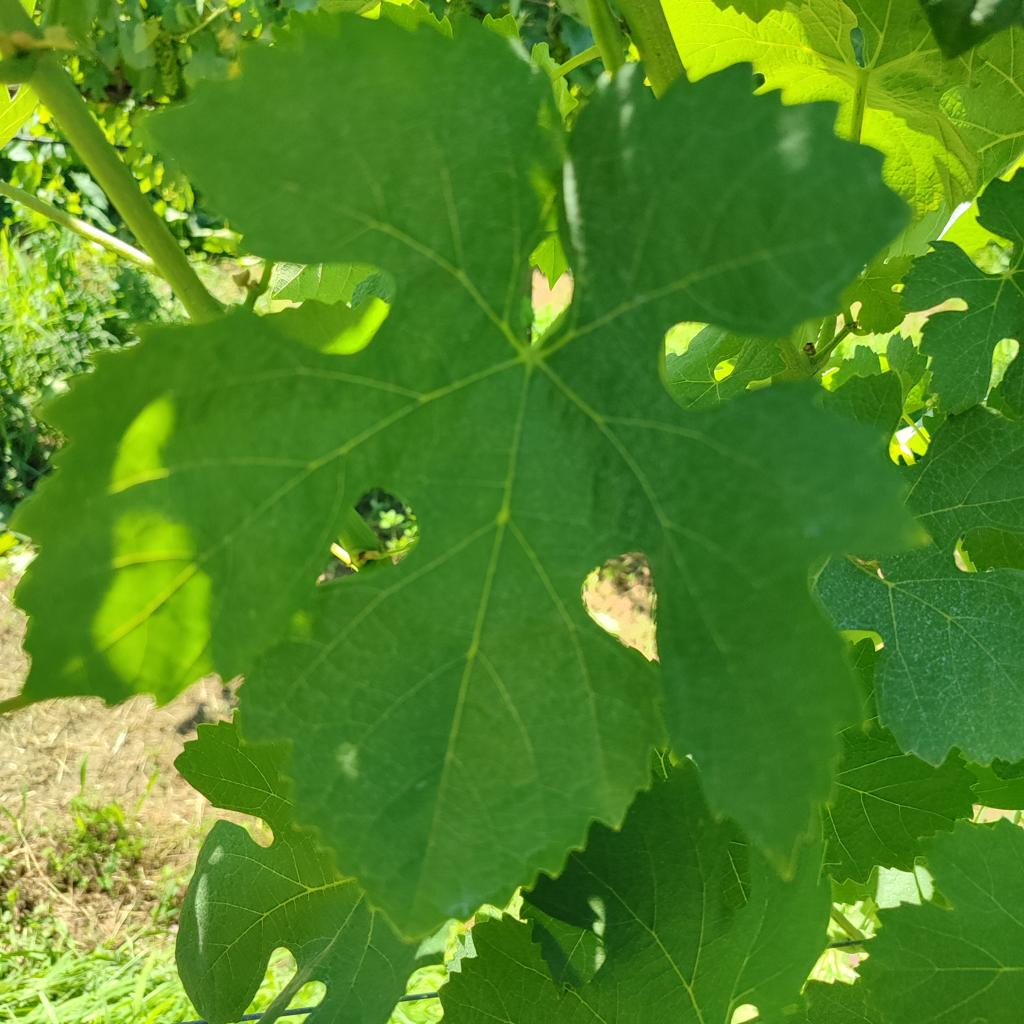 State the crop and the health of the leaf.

grapevine, healthy
